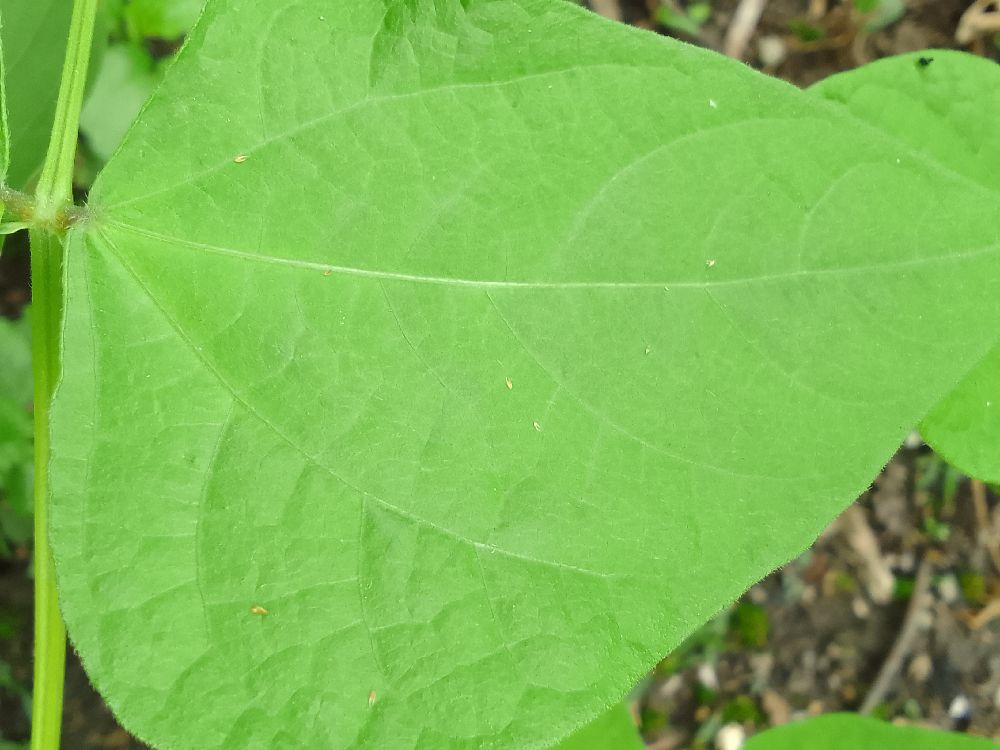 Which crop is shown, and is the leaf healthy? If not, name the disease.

common bean, healthy
